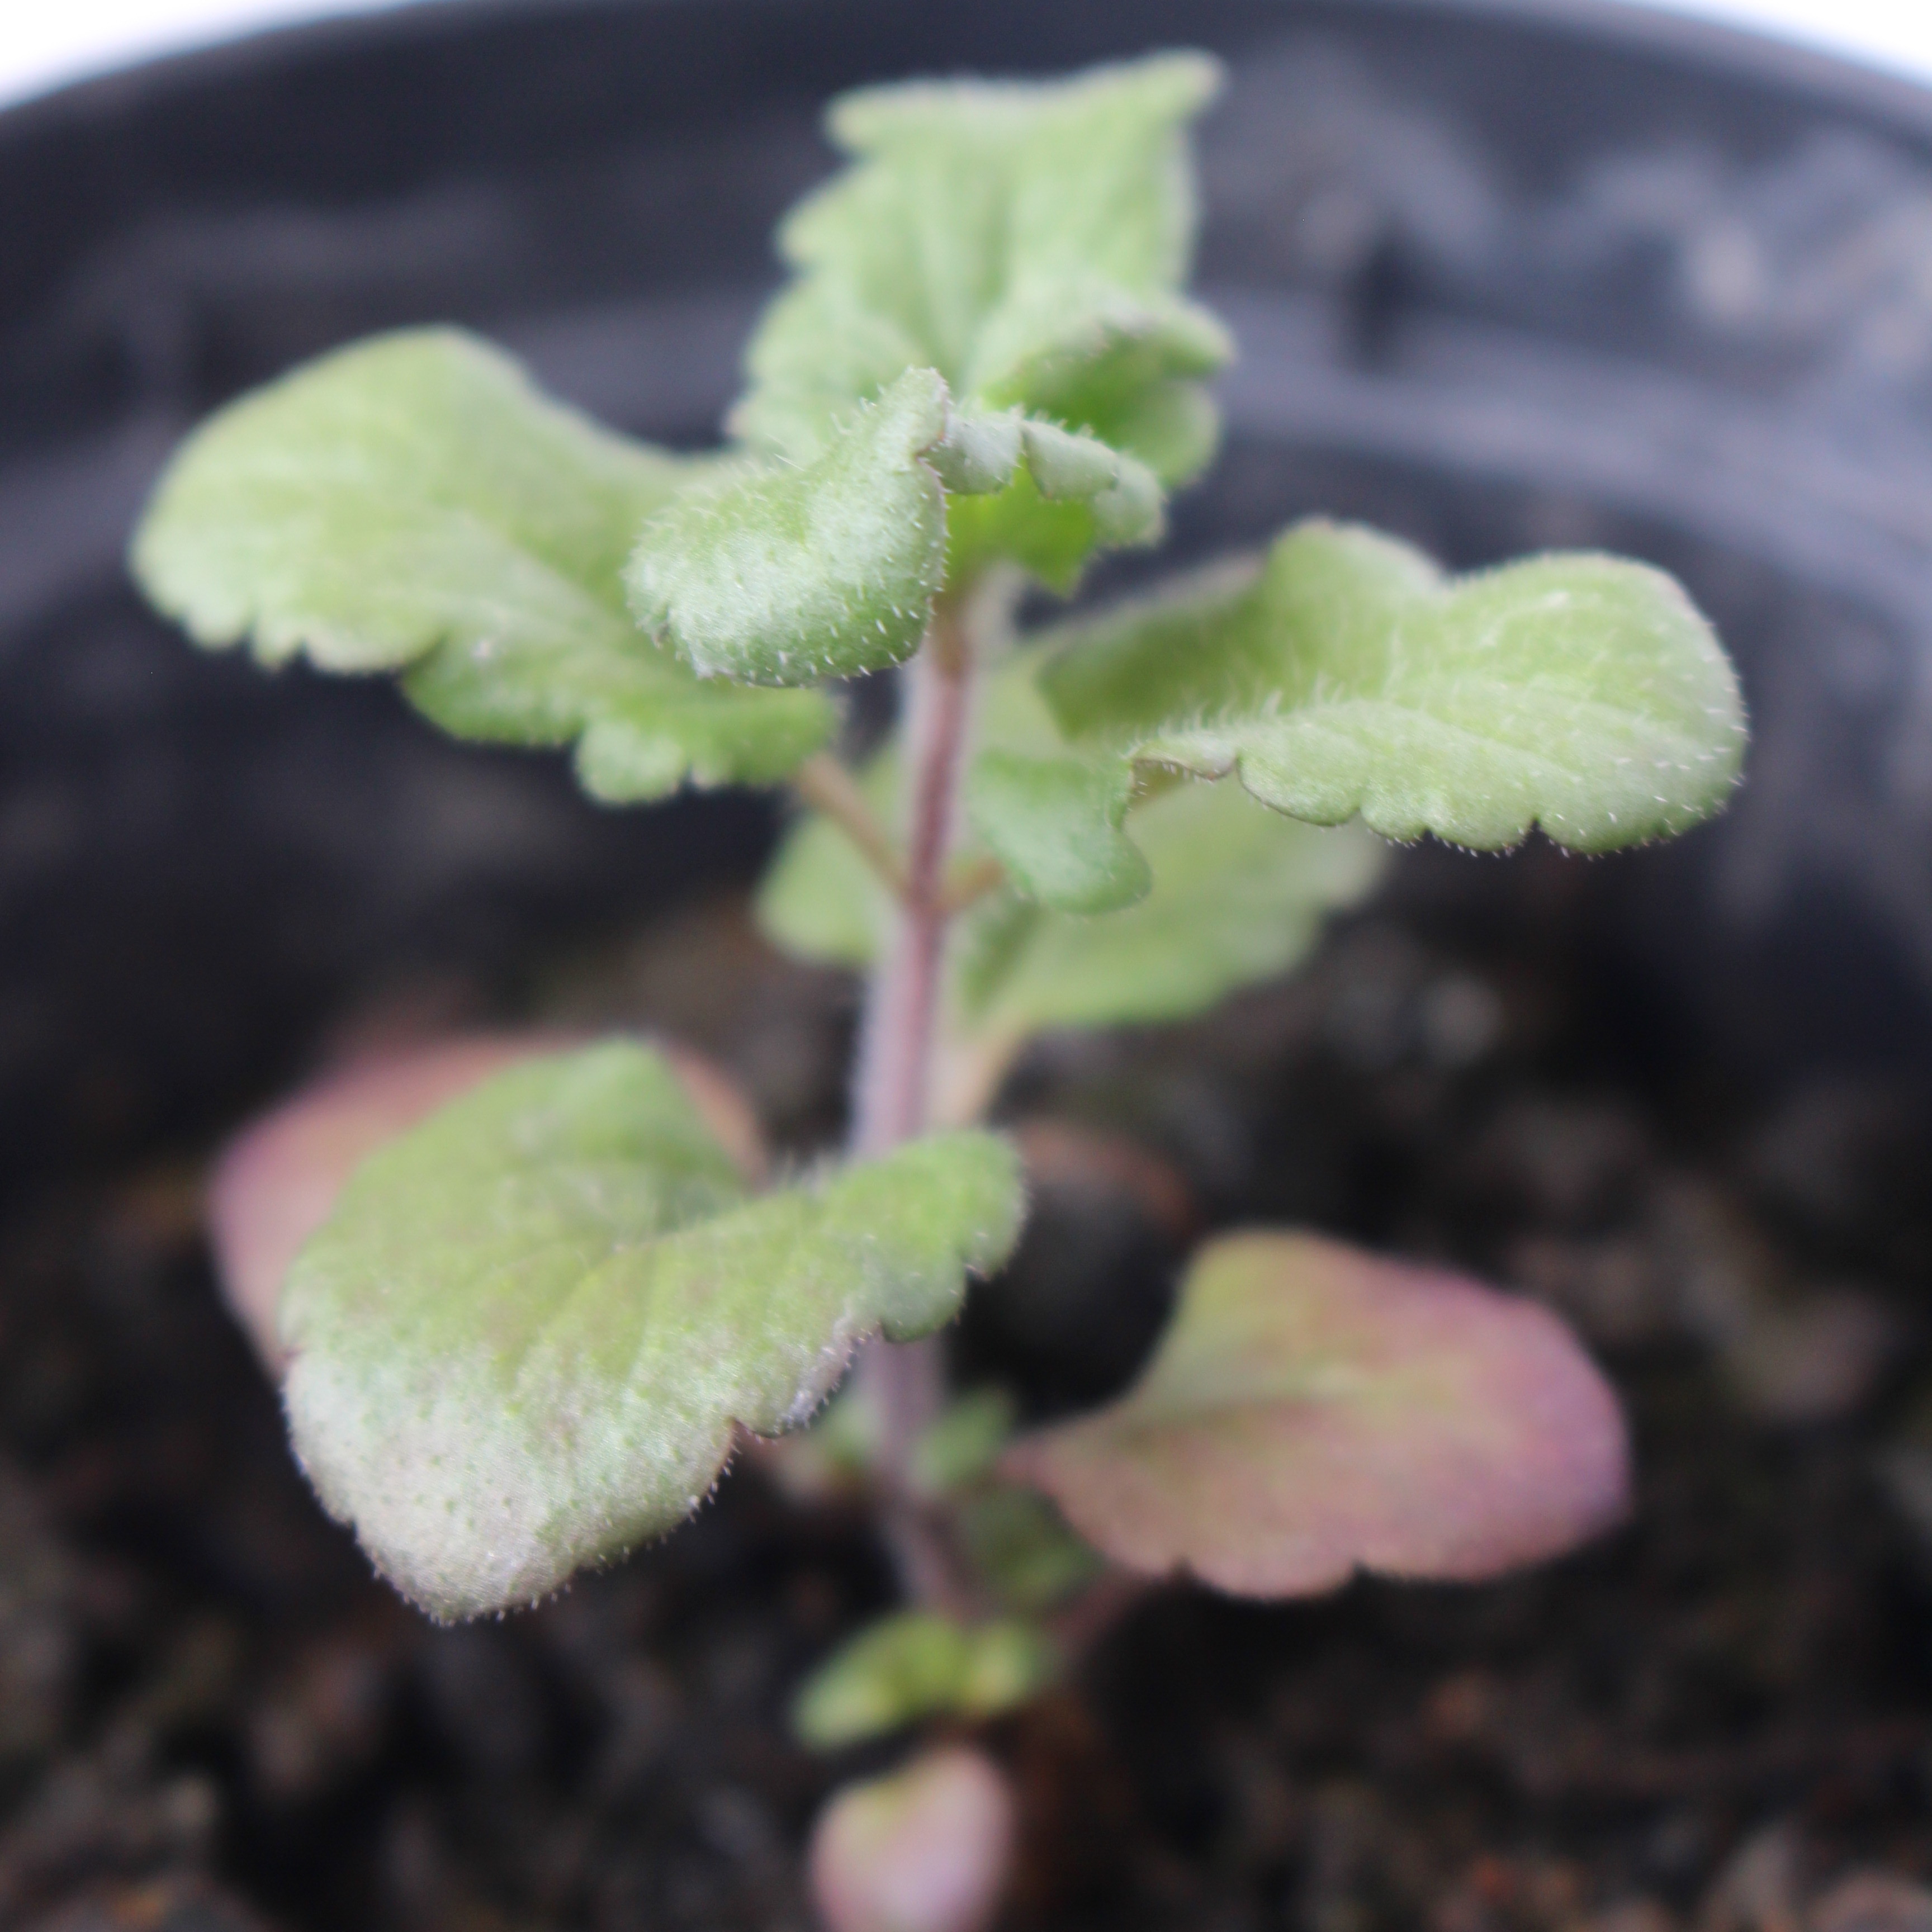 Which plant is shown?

Veronica persica
